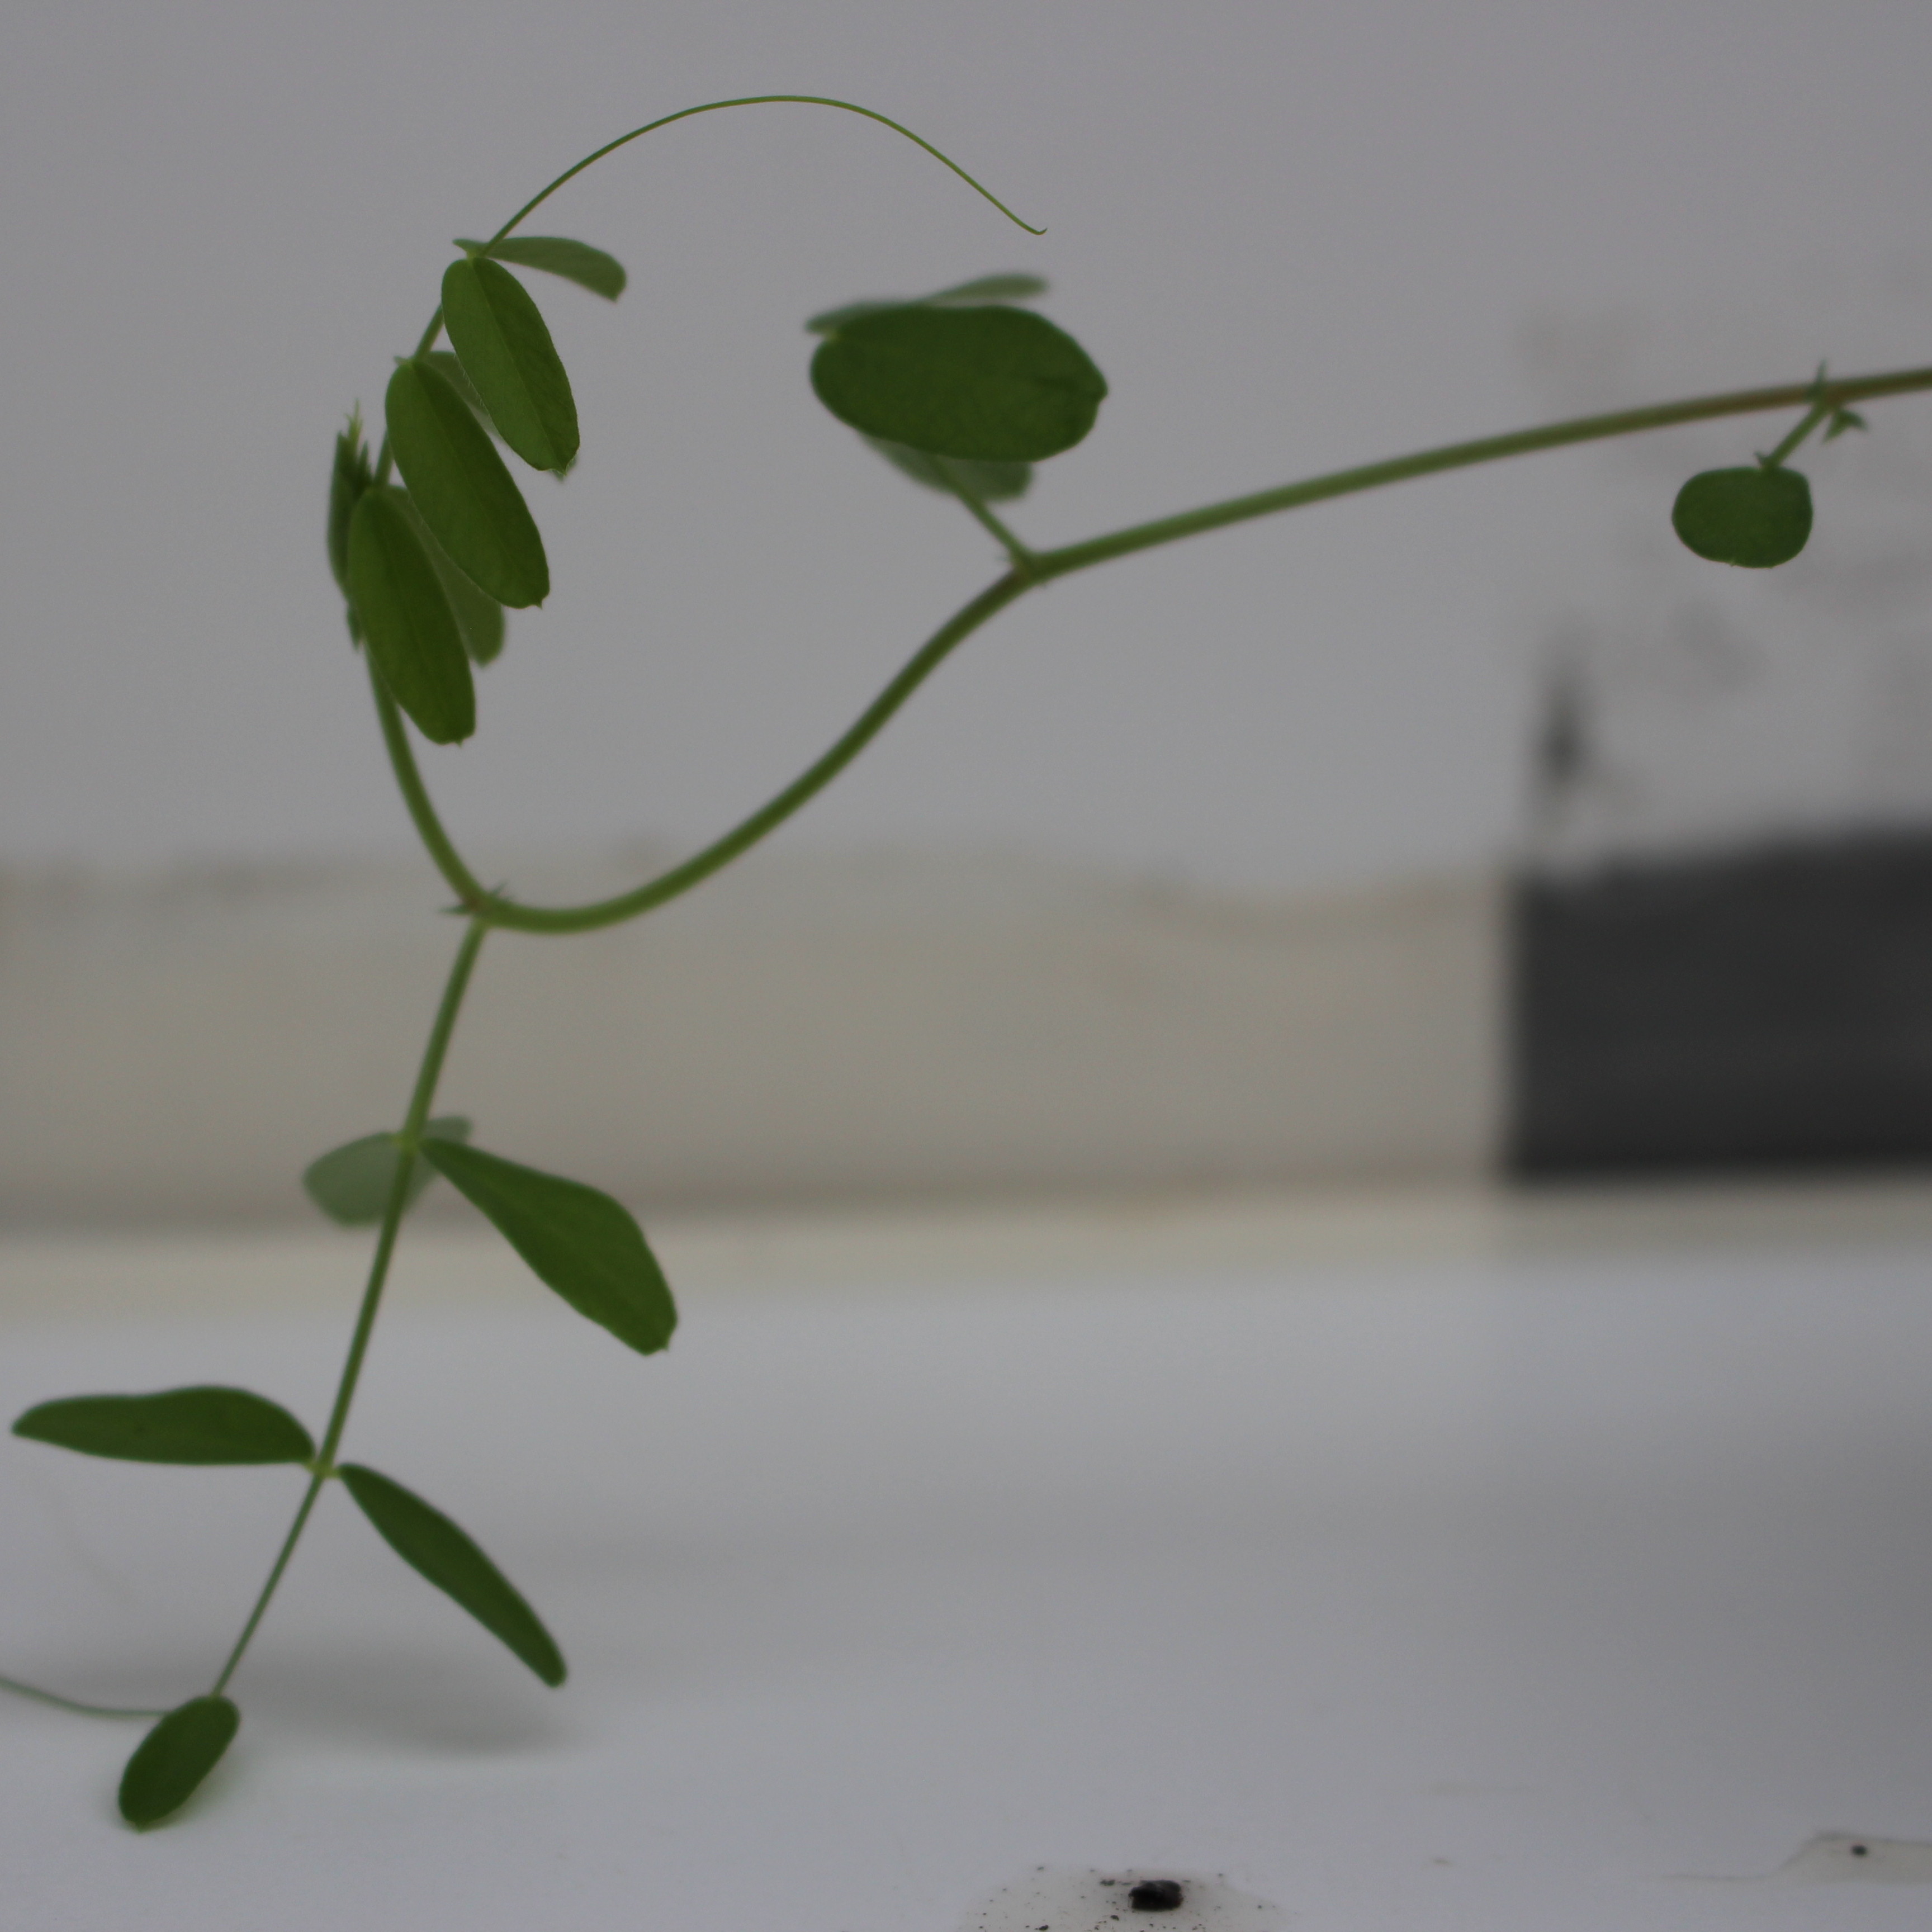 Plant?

Vicia sativa
